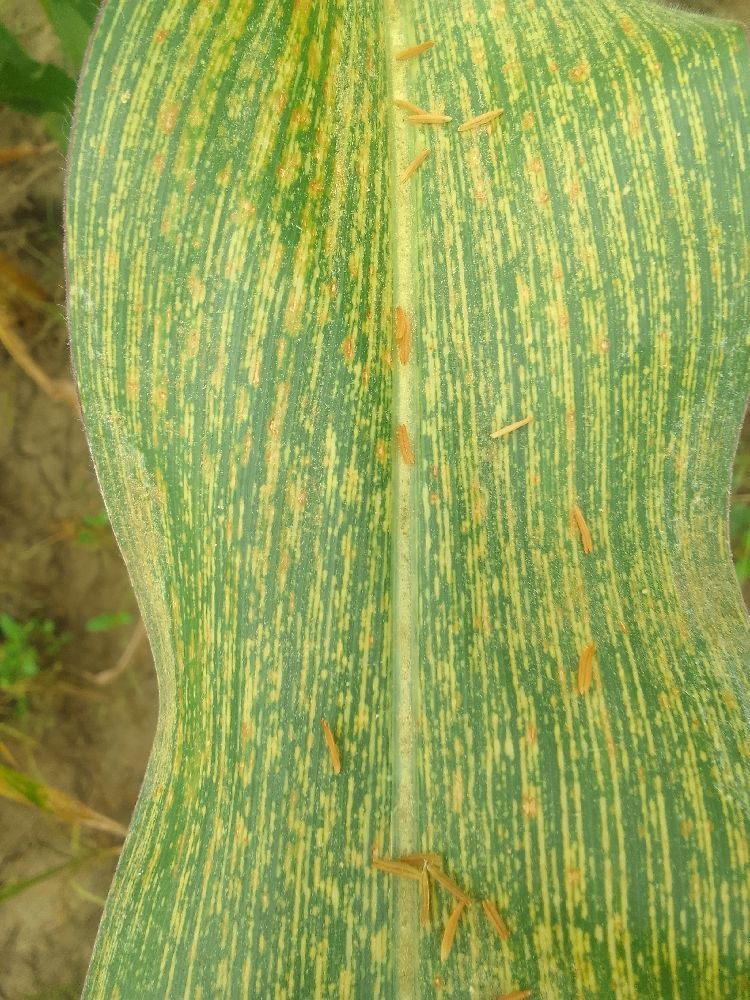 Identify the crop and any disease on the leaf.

maize, maize streak virus
